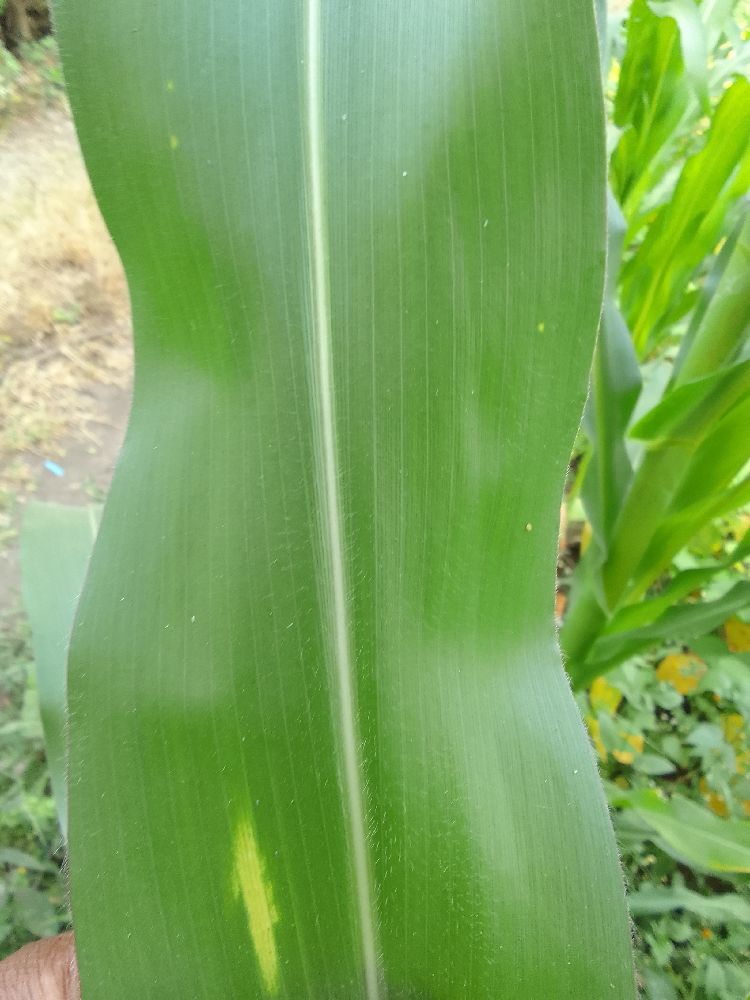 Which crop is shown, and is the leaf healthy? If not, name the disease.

maize, healthy
